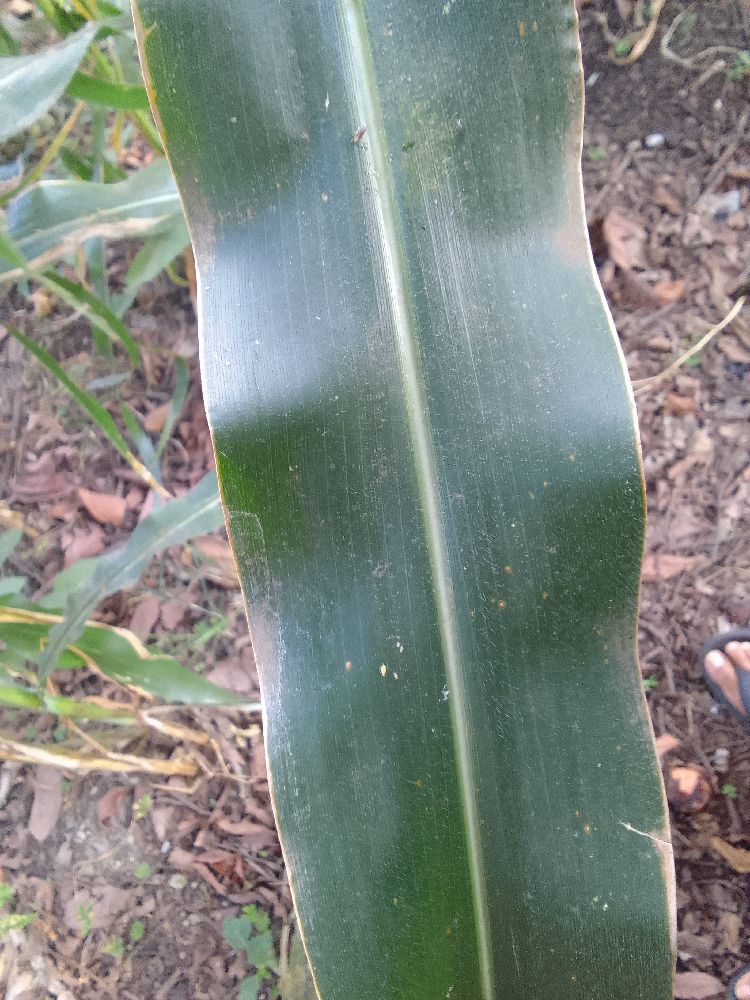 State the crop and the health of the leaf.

maize, healthy
